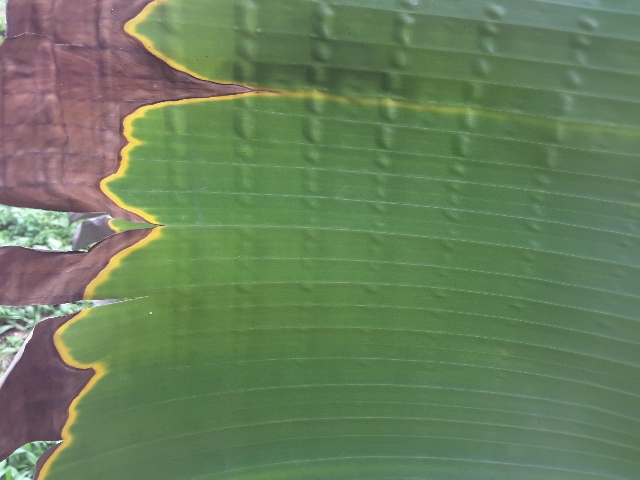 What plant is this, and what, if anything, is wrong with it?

banana, fusarium wilt race 1
